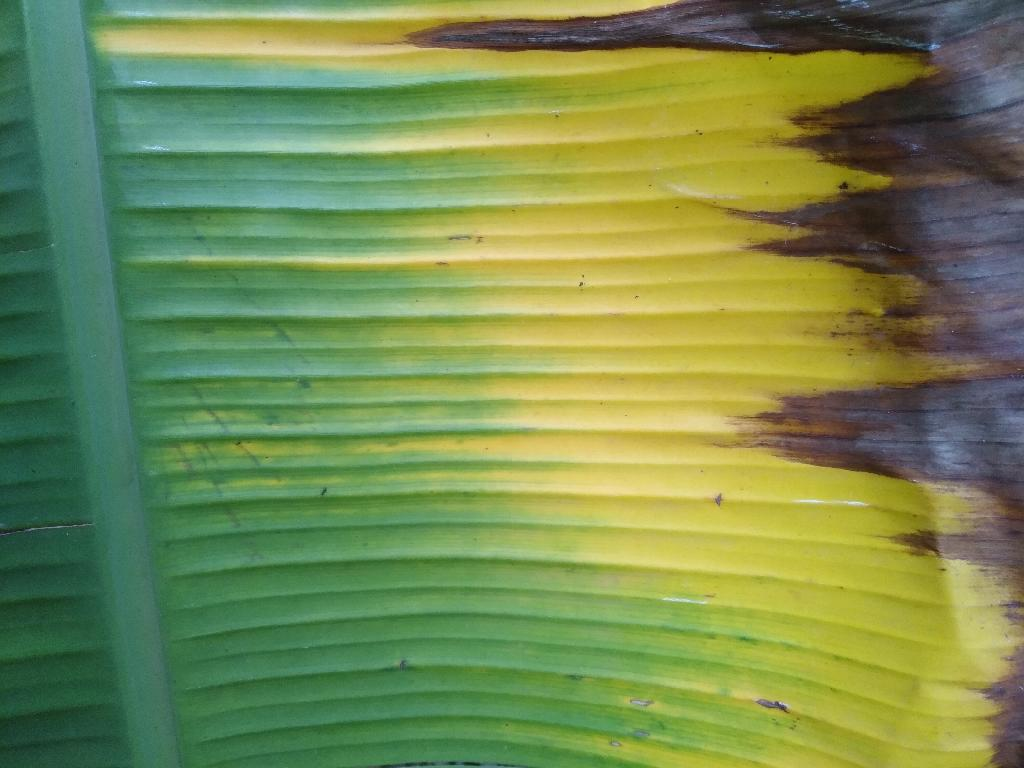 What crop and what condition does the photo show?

banana, fusarium wilt race 1
